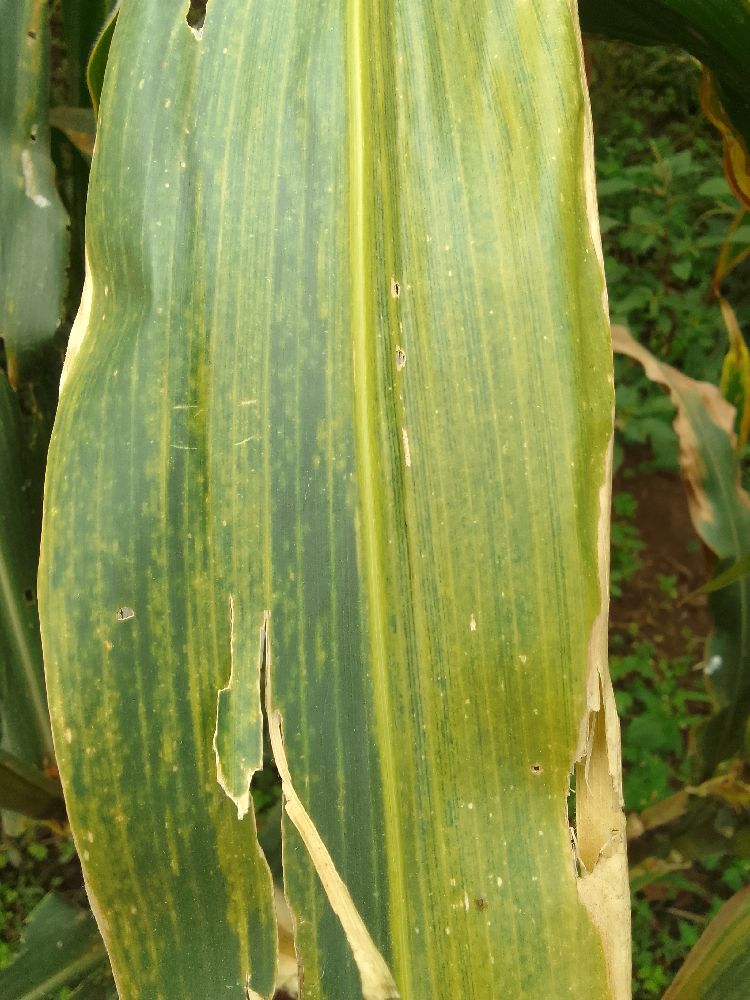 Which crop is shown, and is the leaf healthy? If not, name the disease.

maize, maize lethal necrosis
